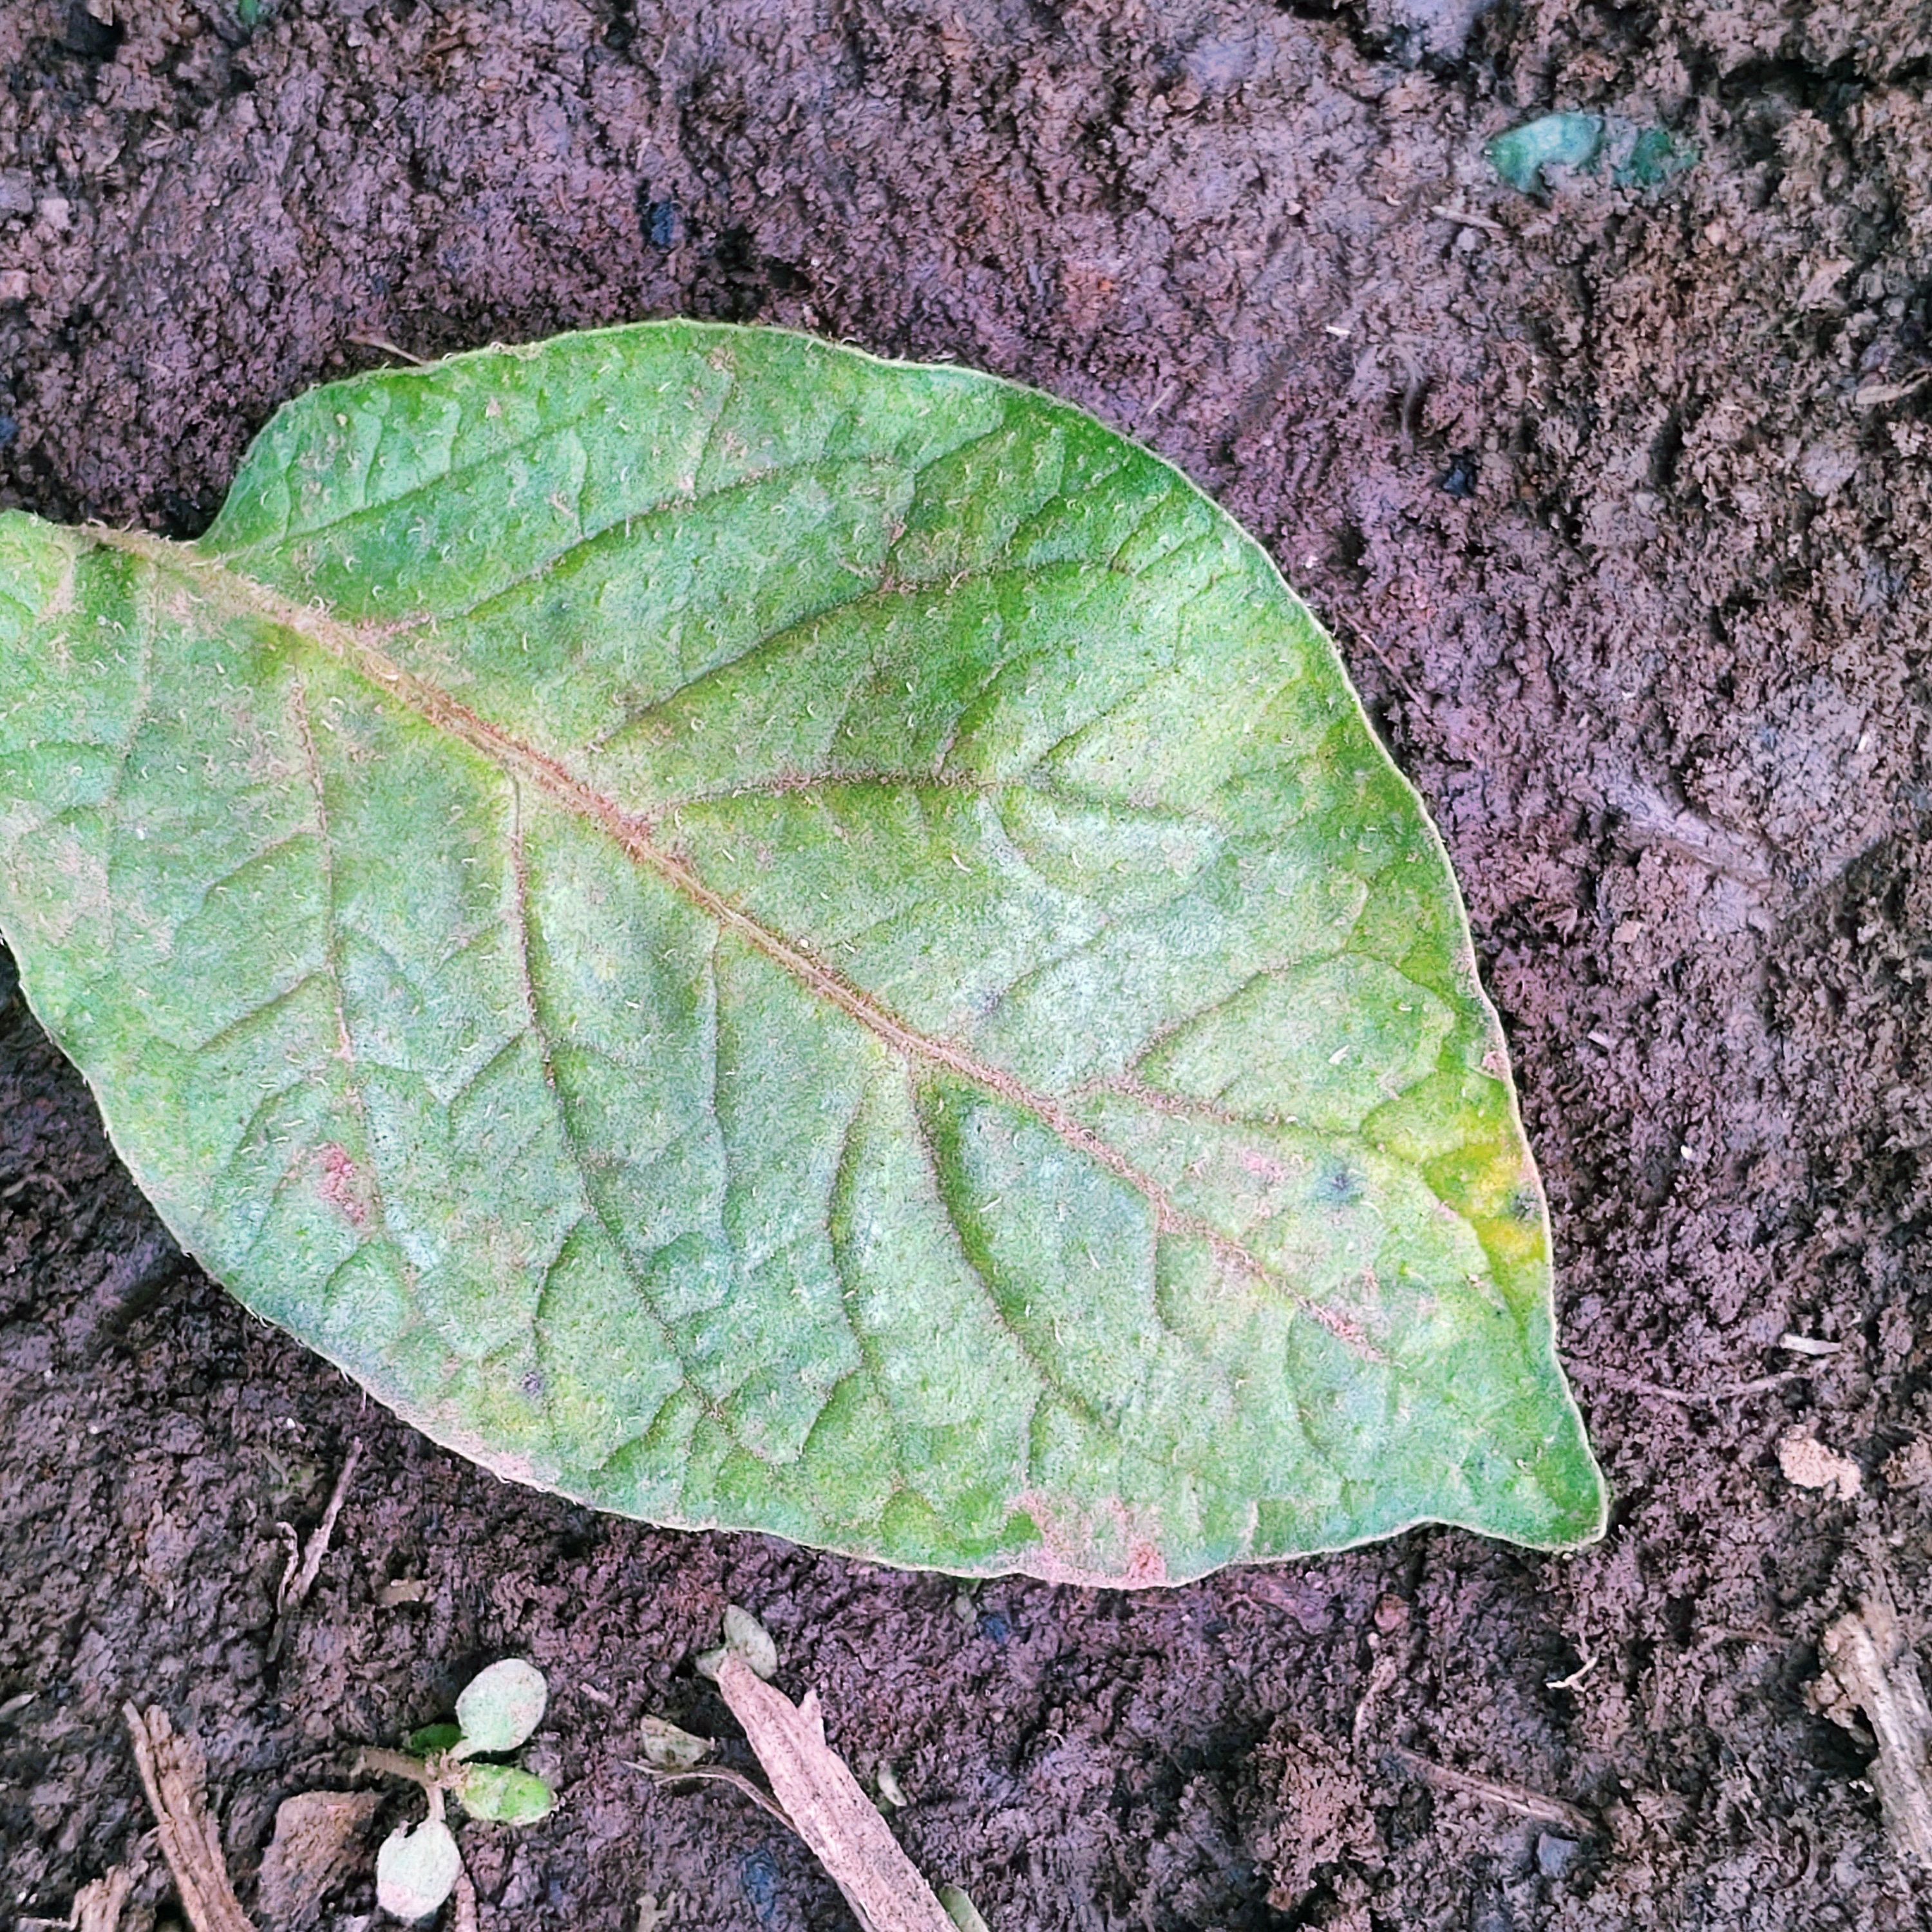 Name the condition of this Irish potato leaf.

late blight
